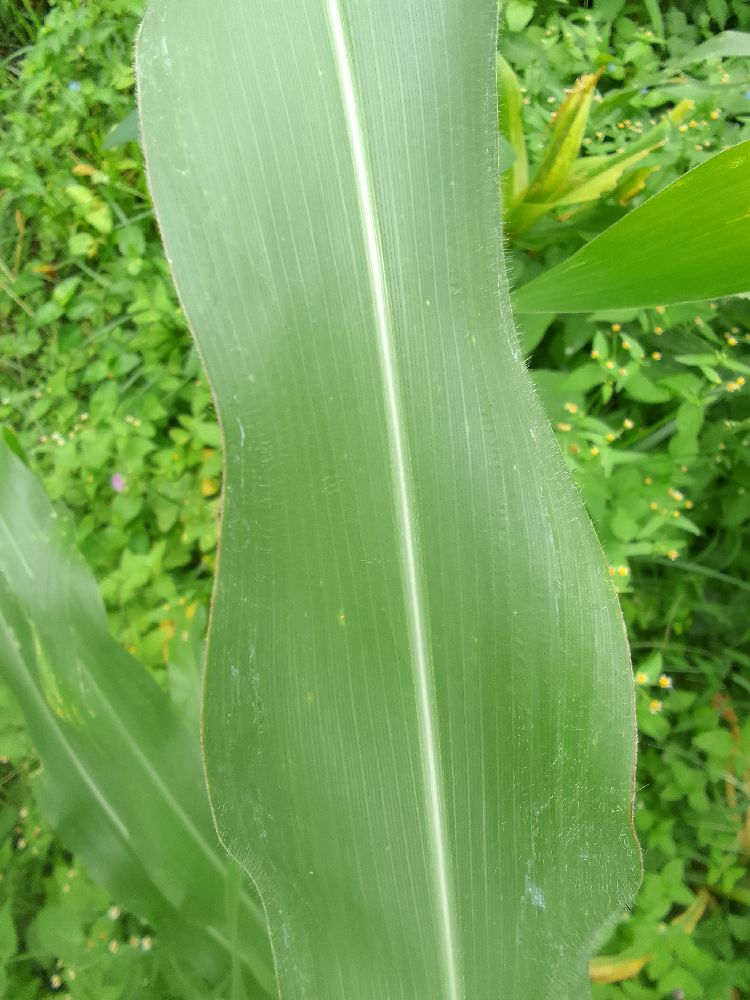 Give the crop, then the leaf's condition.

maize, healthy
